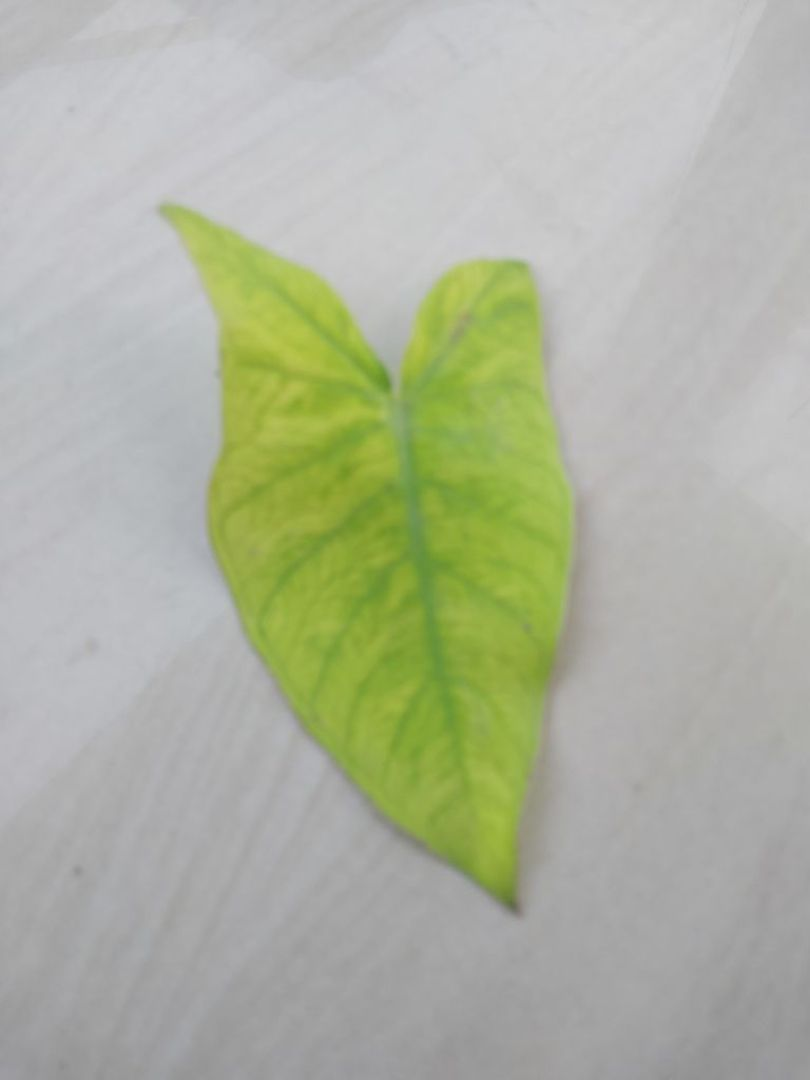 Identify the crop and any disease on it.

taro, mosaic
